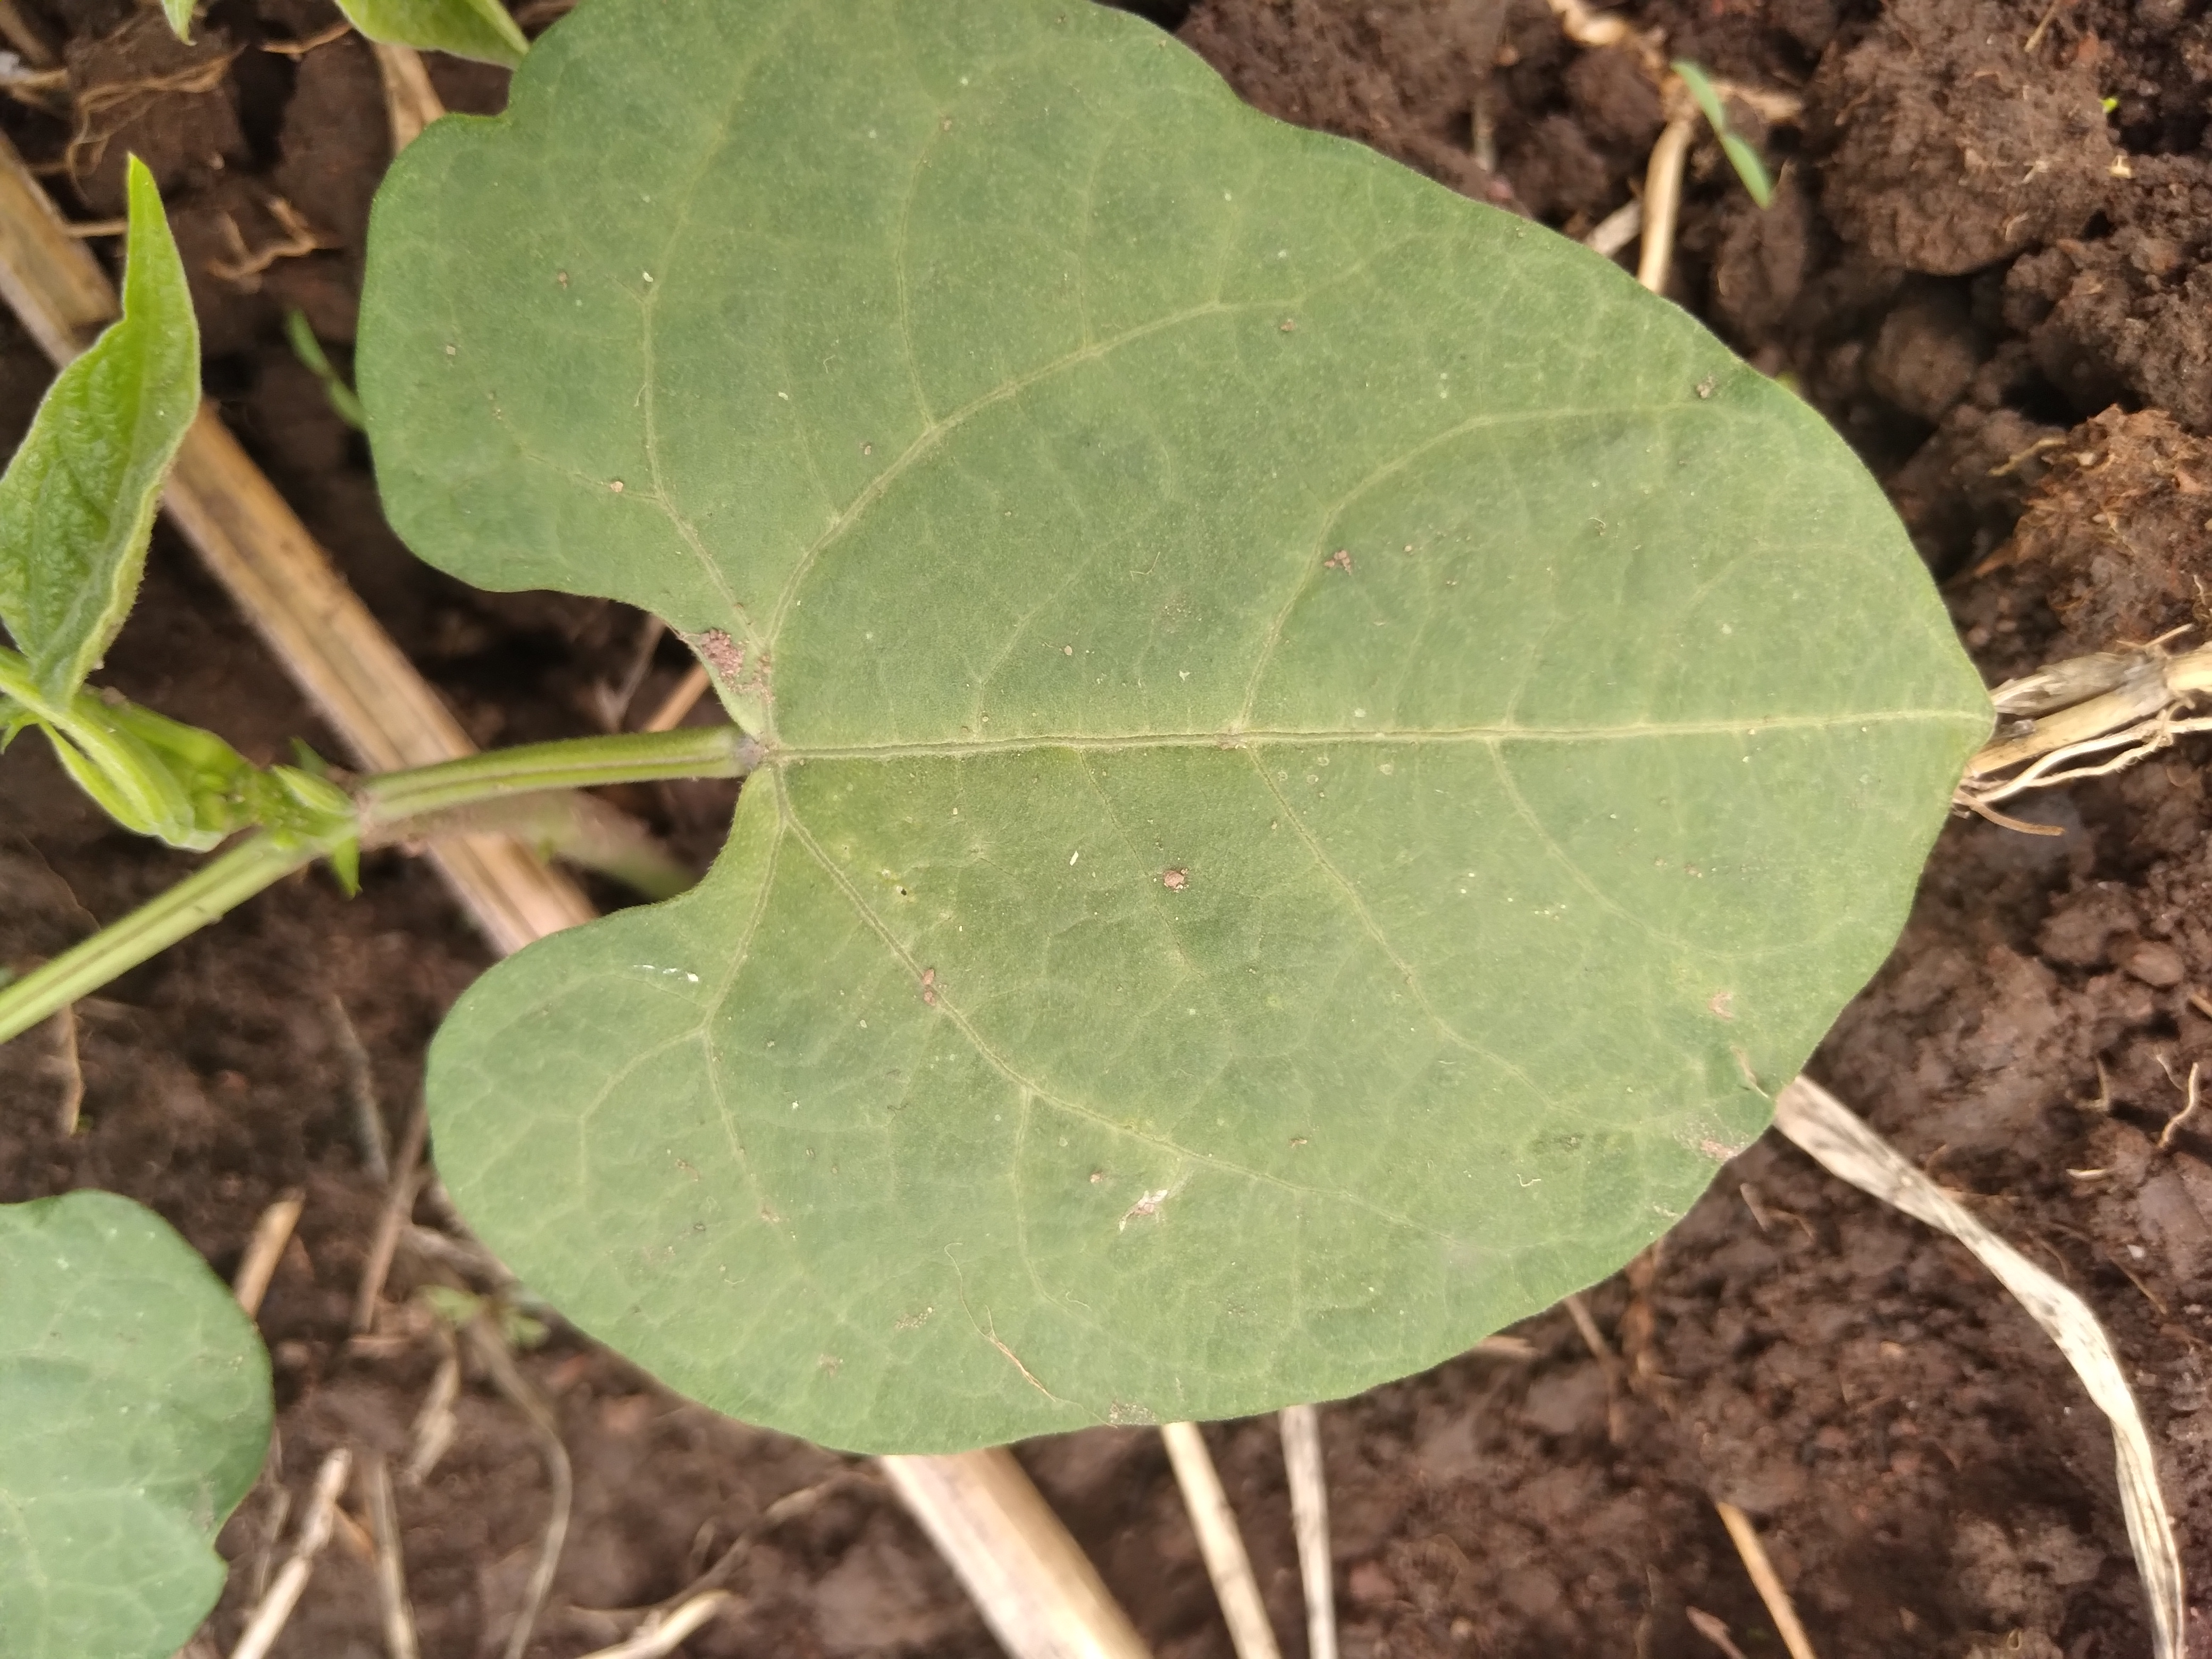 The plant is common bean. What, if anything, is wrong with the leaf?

healthy
